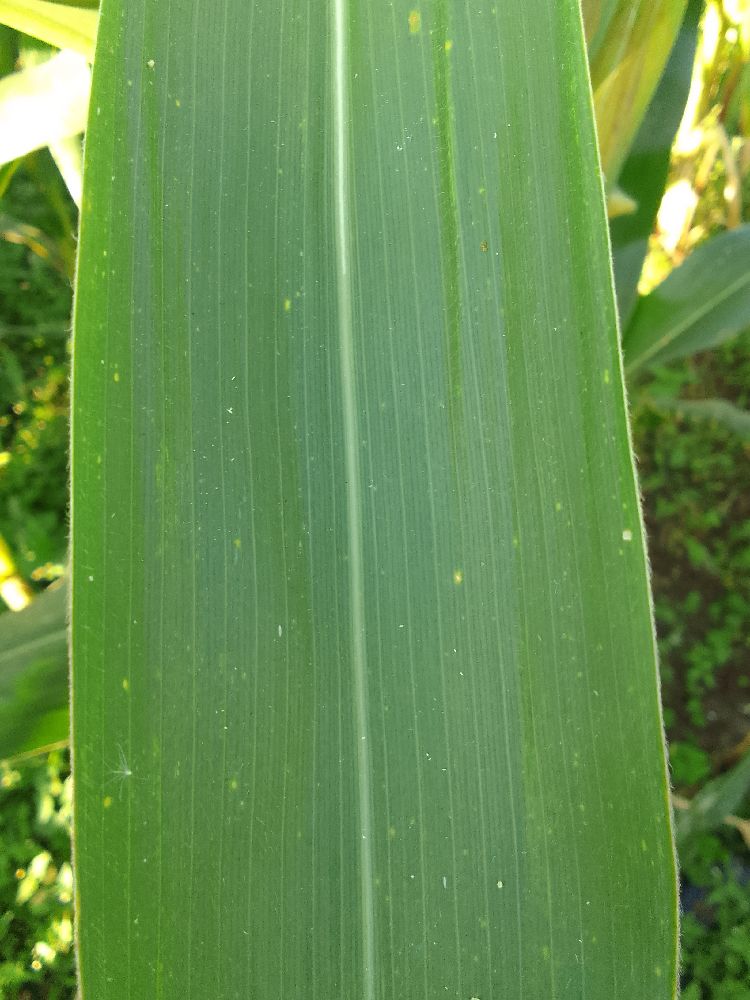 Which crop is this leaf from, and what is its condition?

maize, healthy
